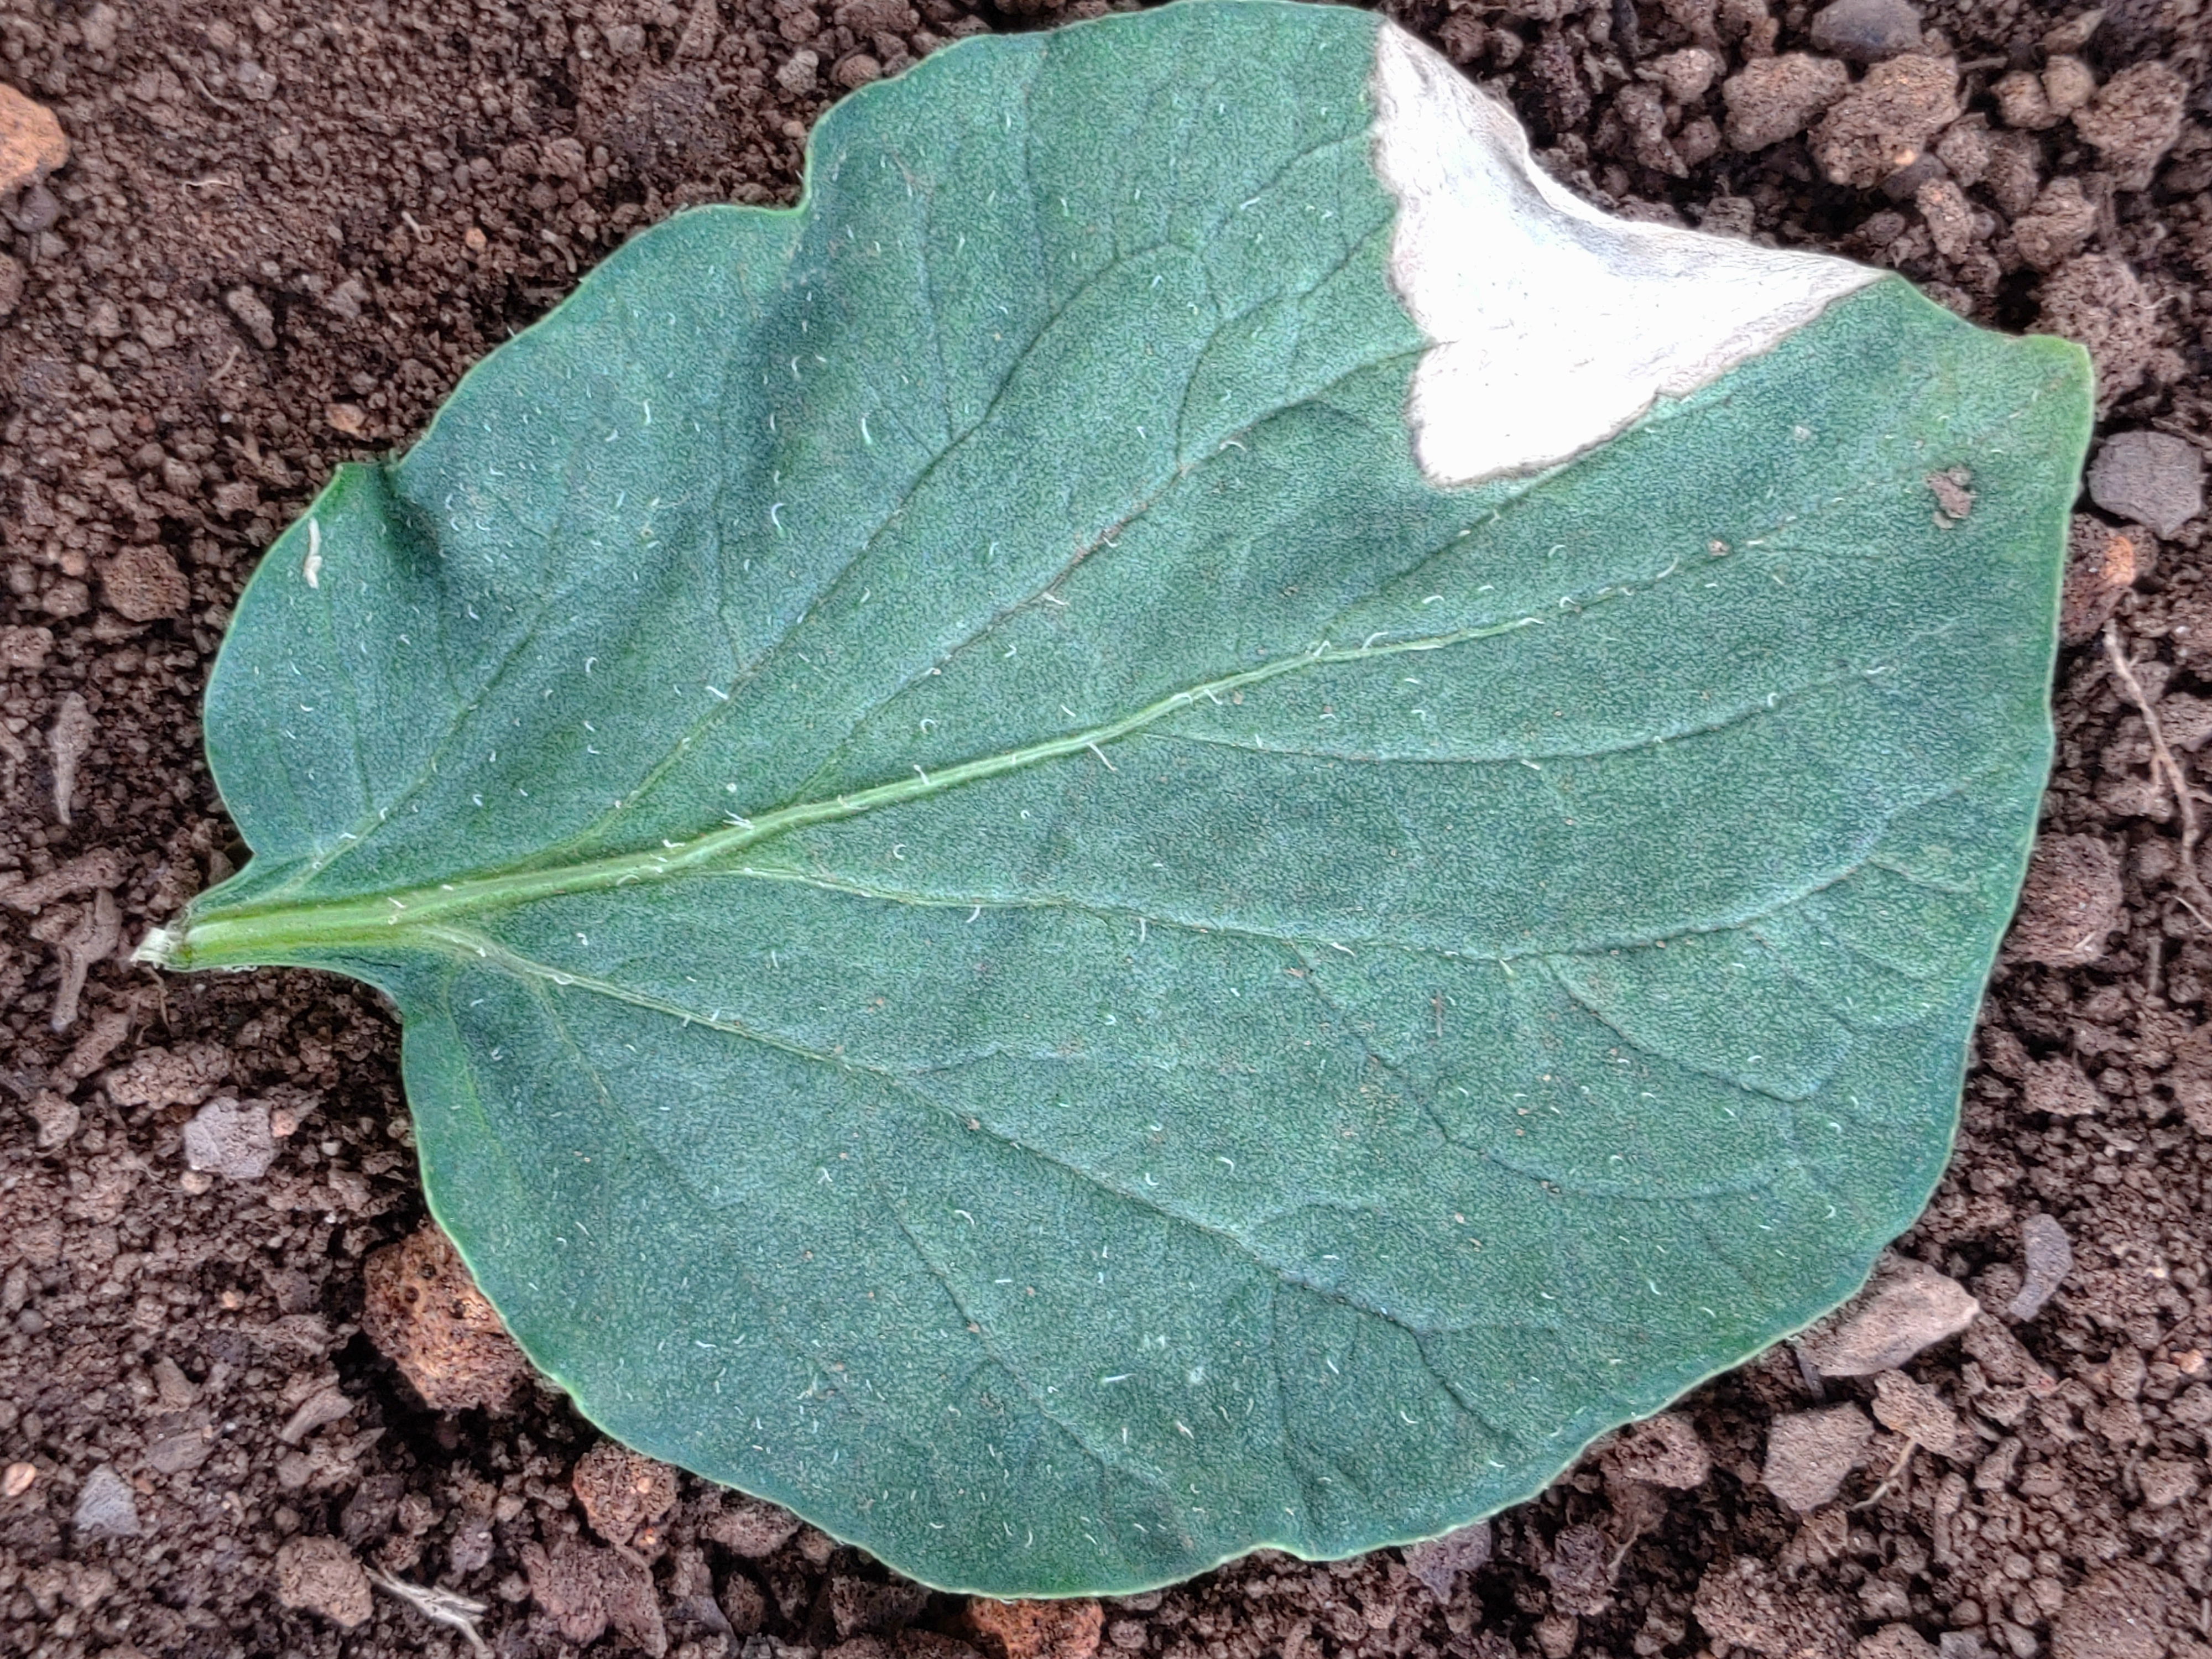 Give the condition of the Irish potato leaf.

early blight
